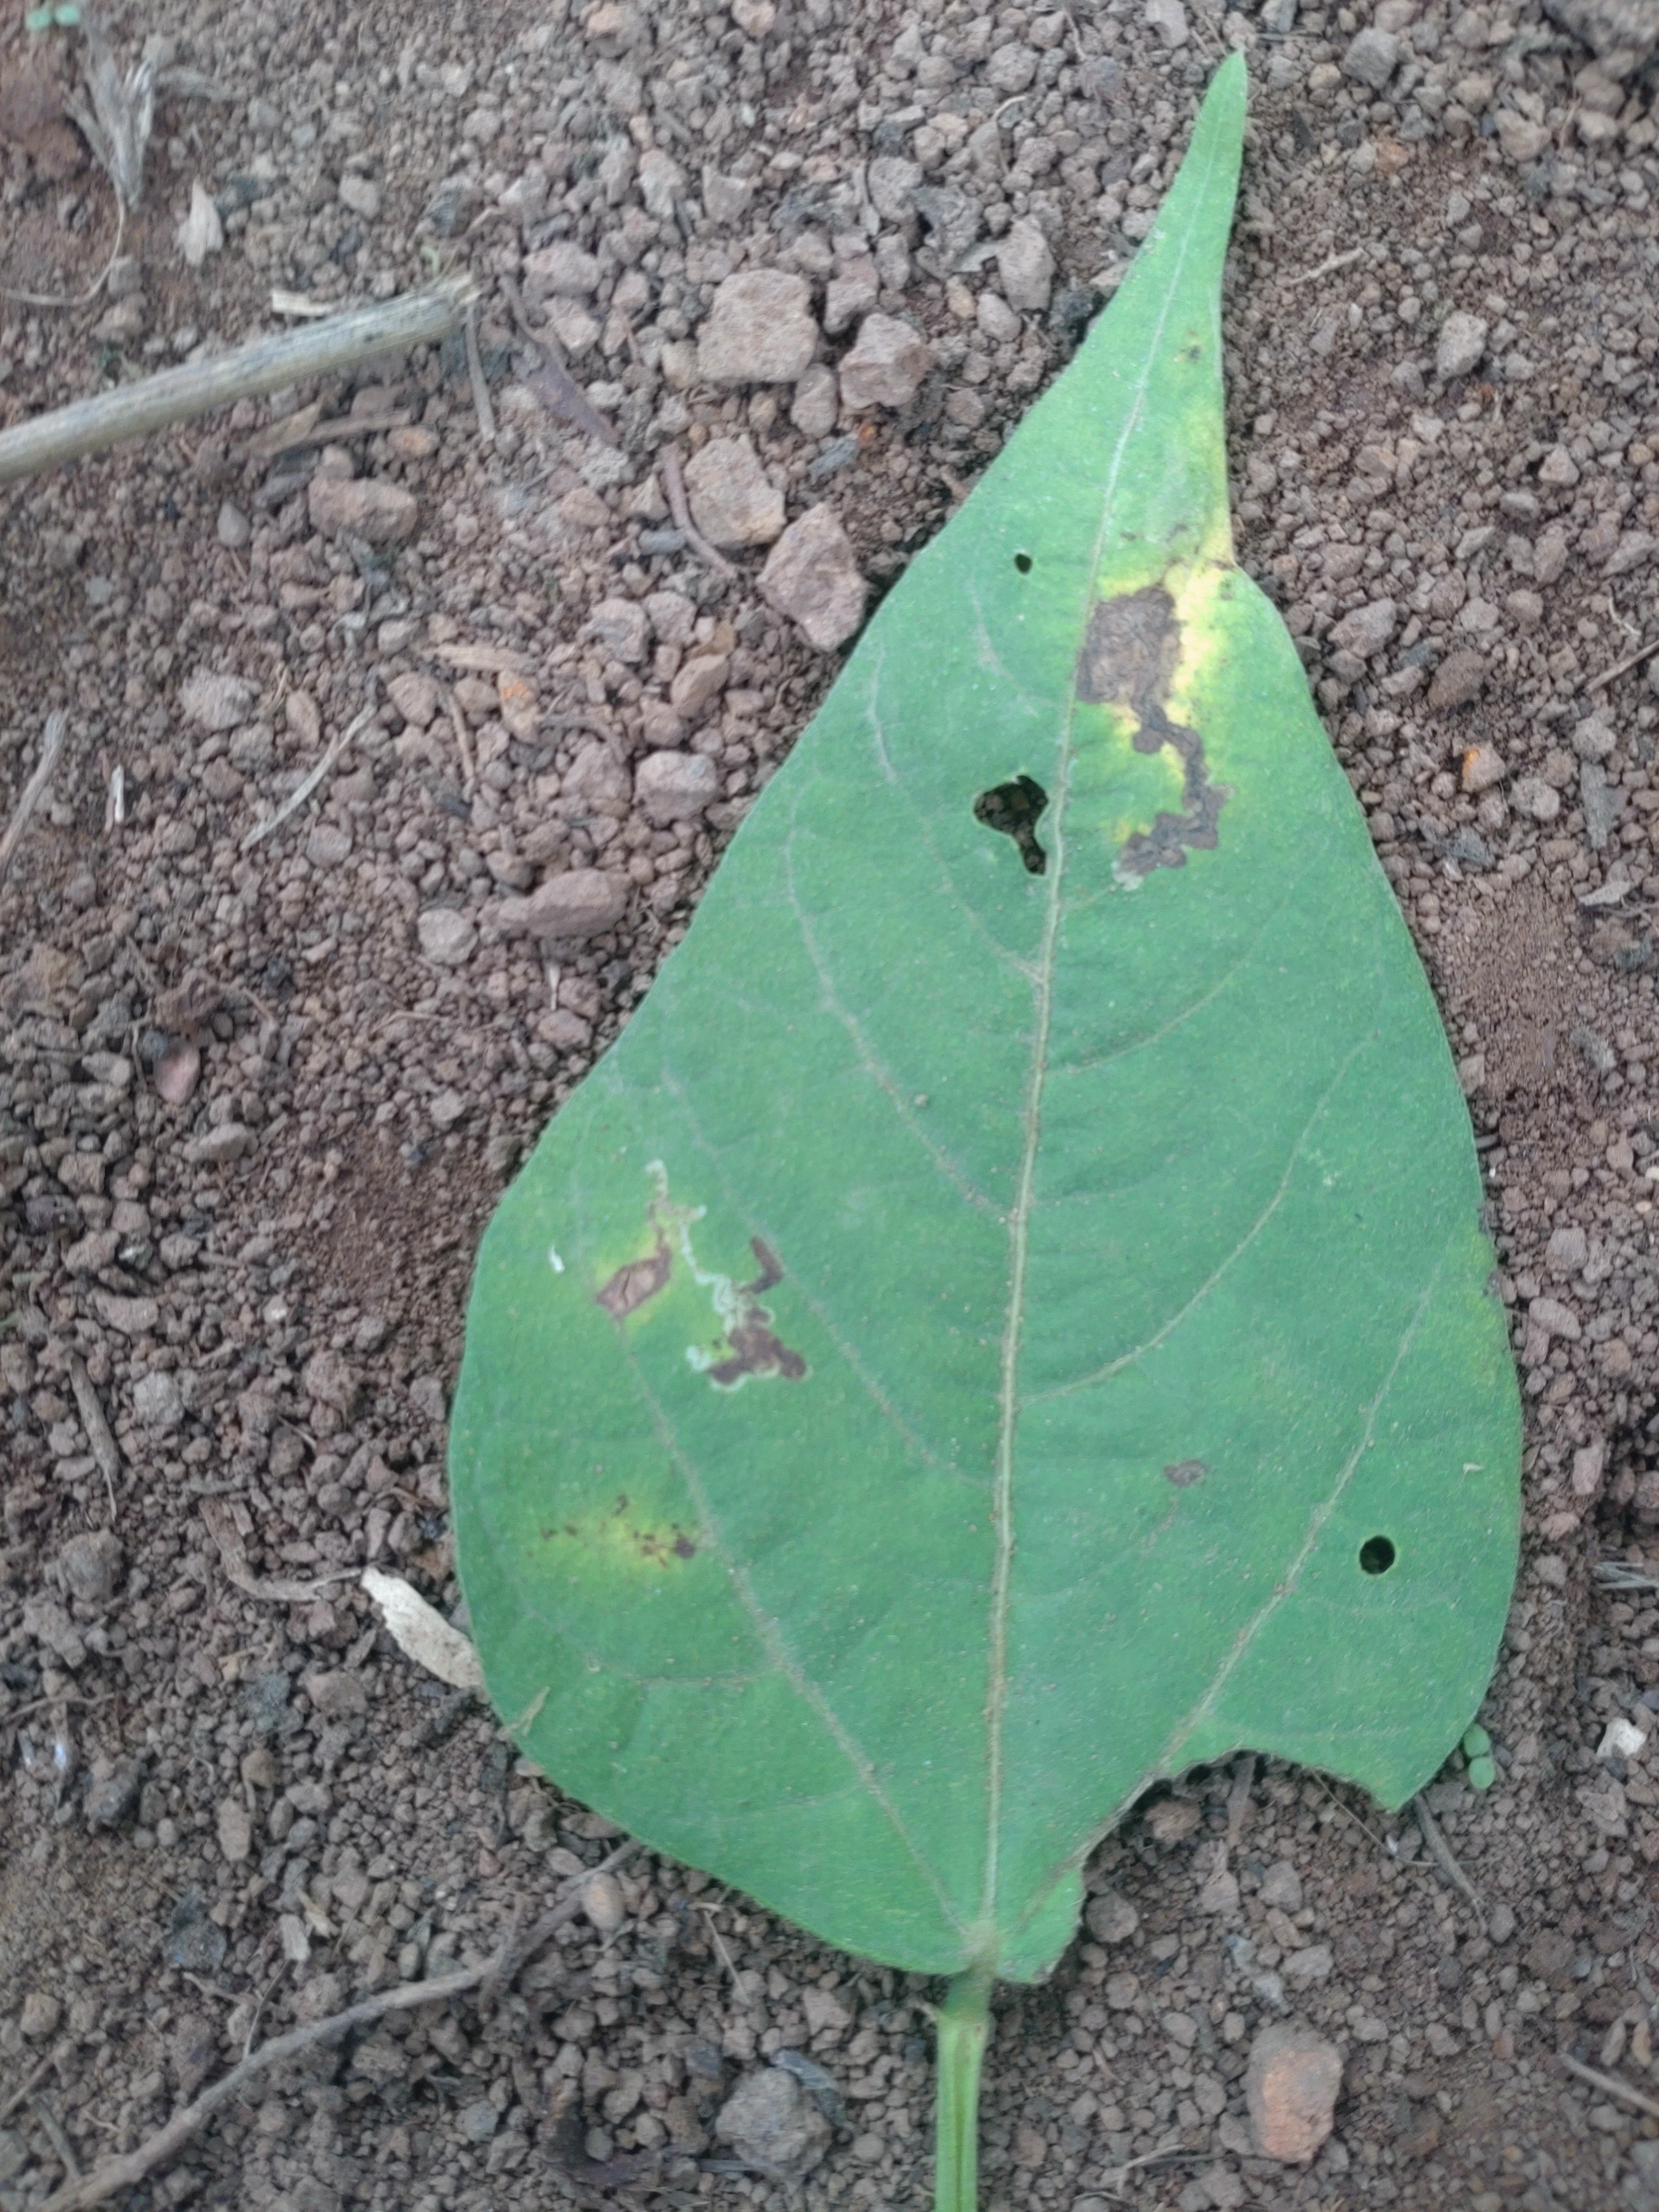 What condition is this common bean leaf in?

rust
